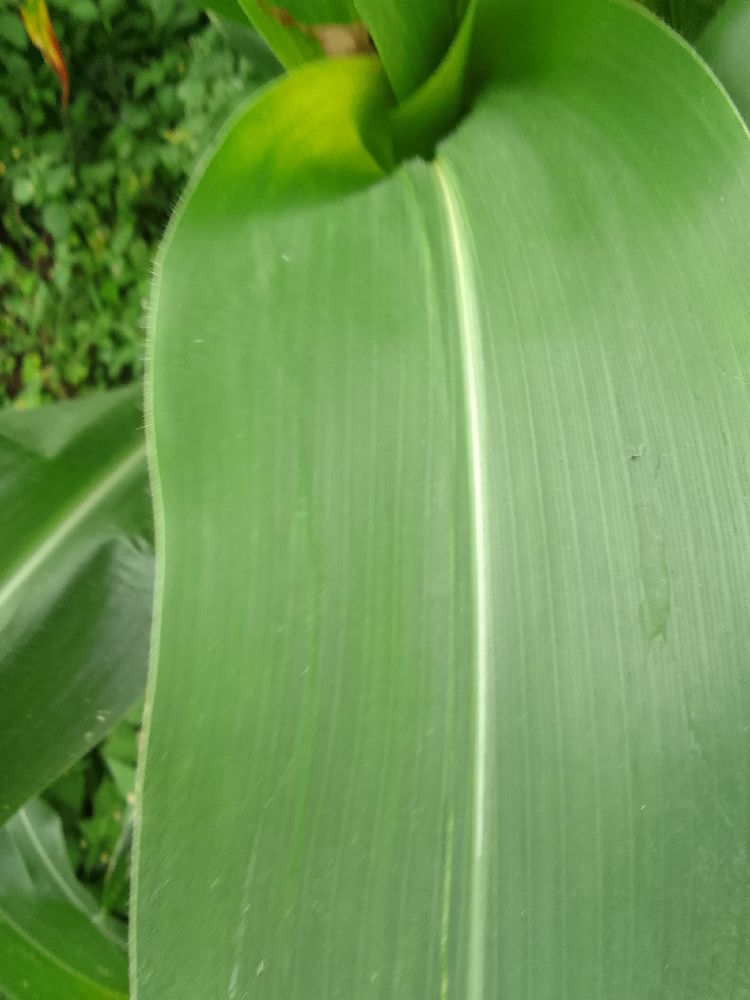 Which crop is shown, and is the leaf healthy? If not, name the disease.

maize, healthy
